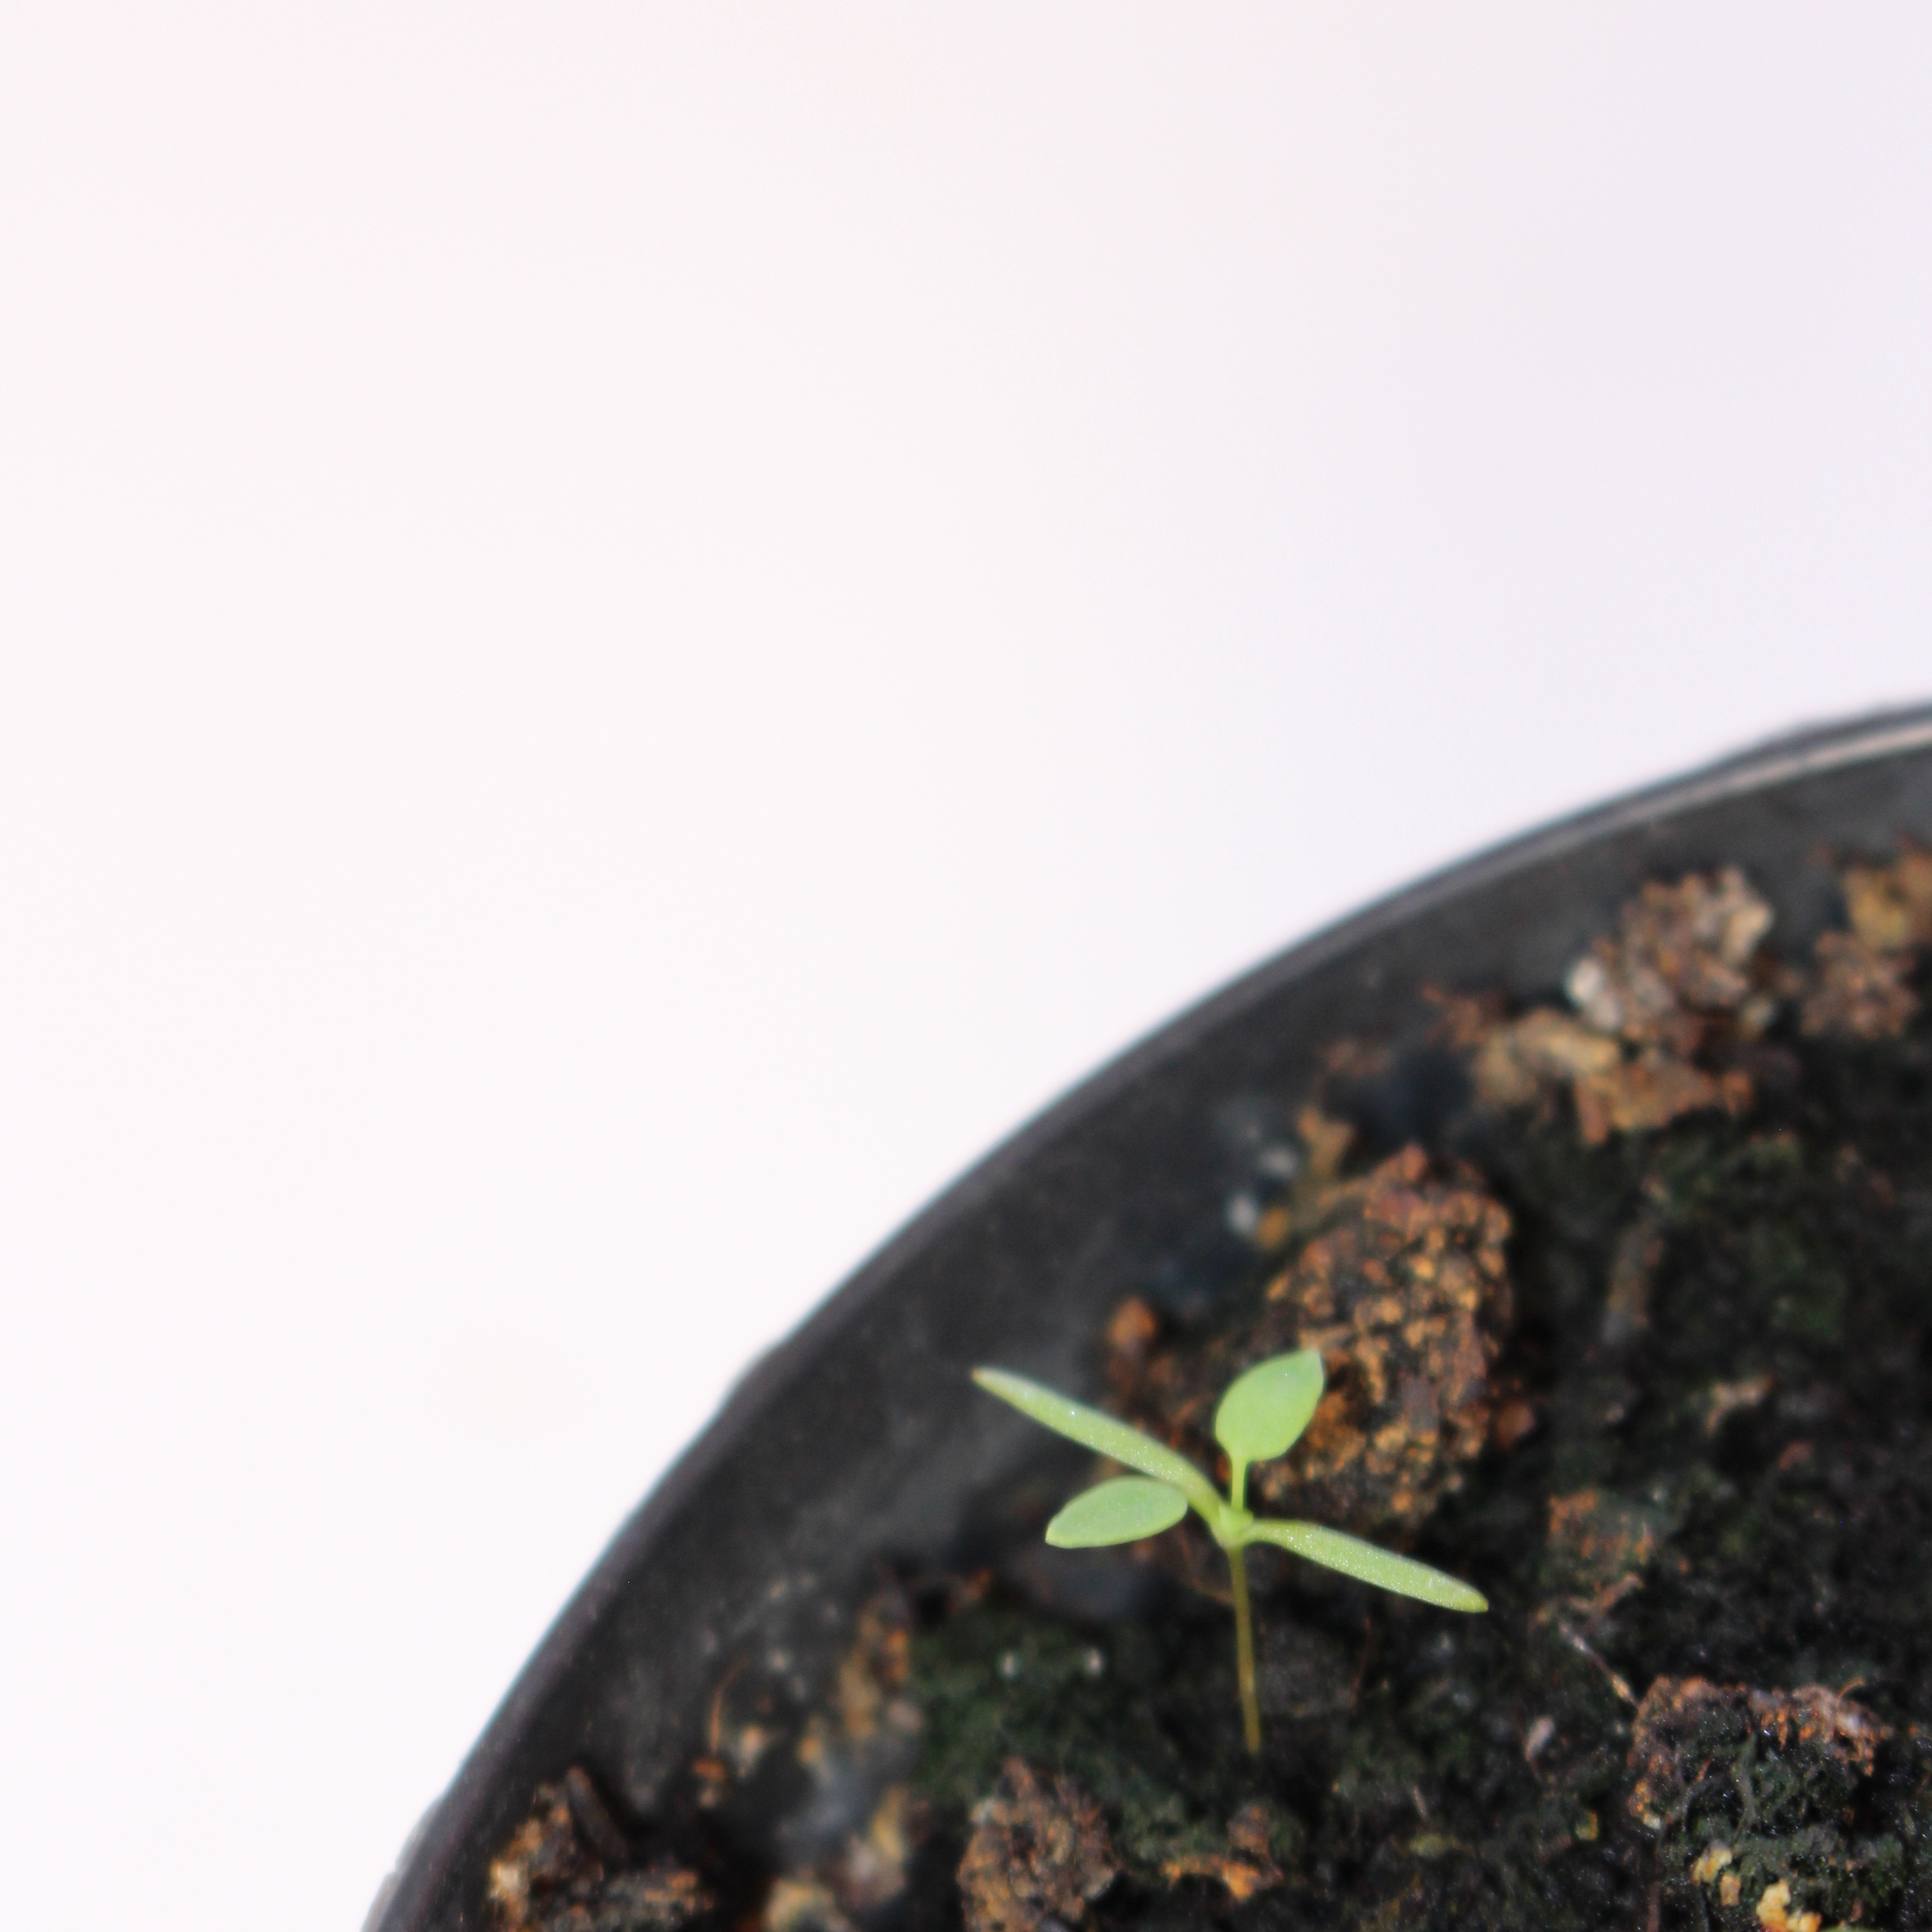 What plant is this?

Papaver rhoeas
